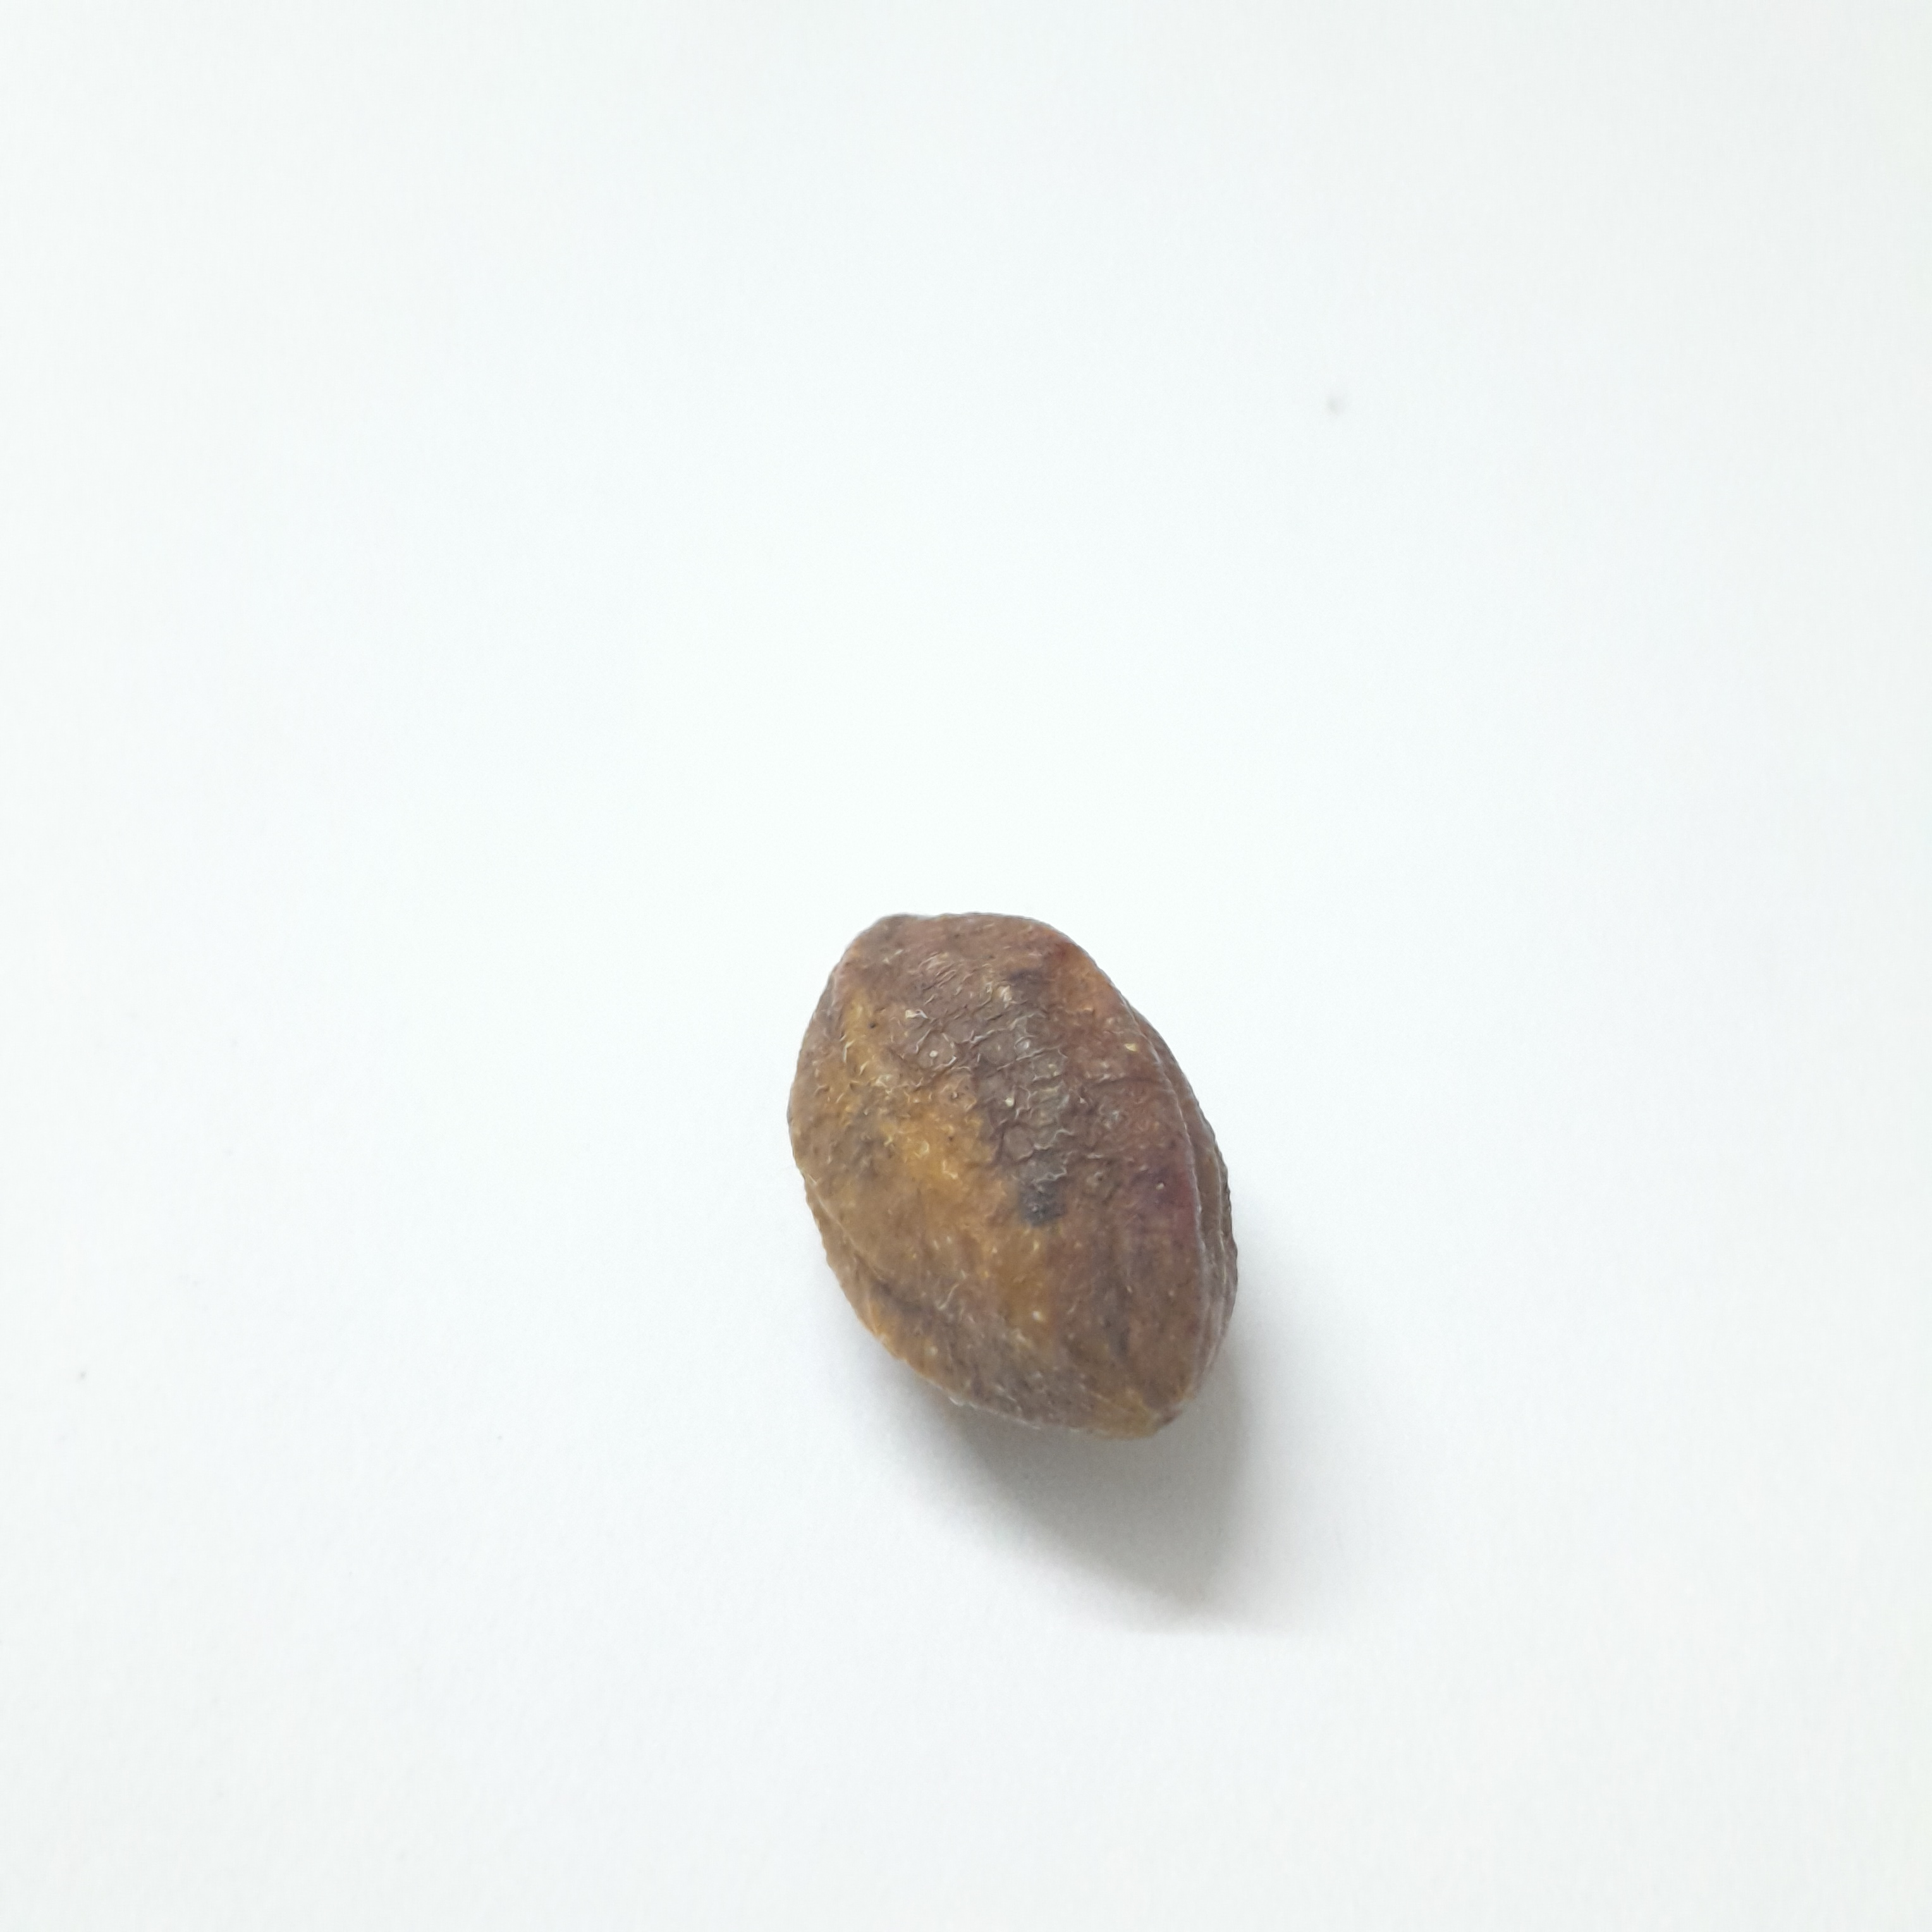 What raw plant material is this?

hirdaa
